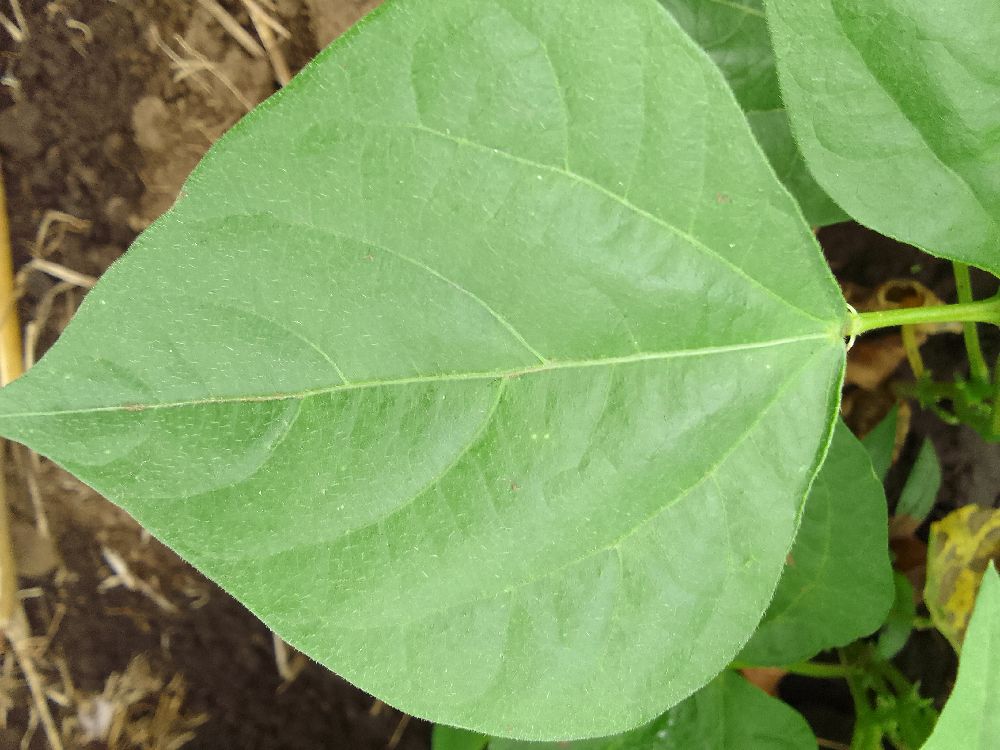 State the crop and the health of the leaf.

common bean, healthy
